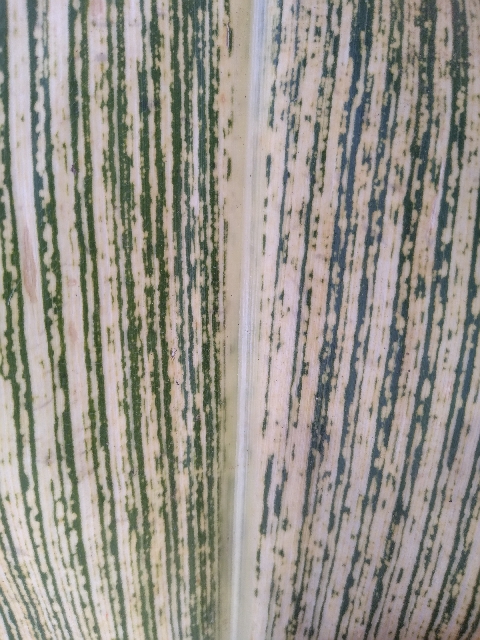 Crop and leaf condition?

maize, maize streak virus
